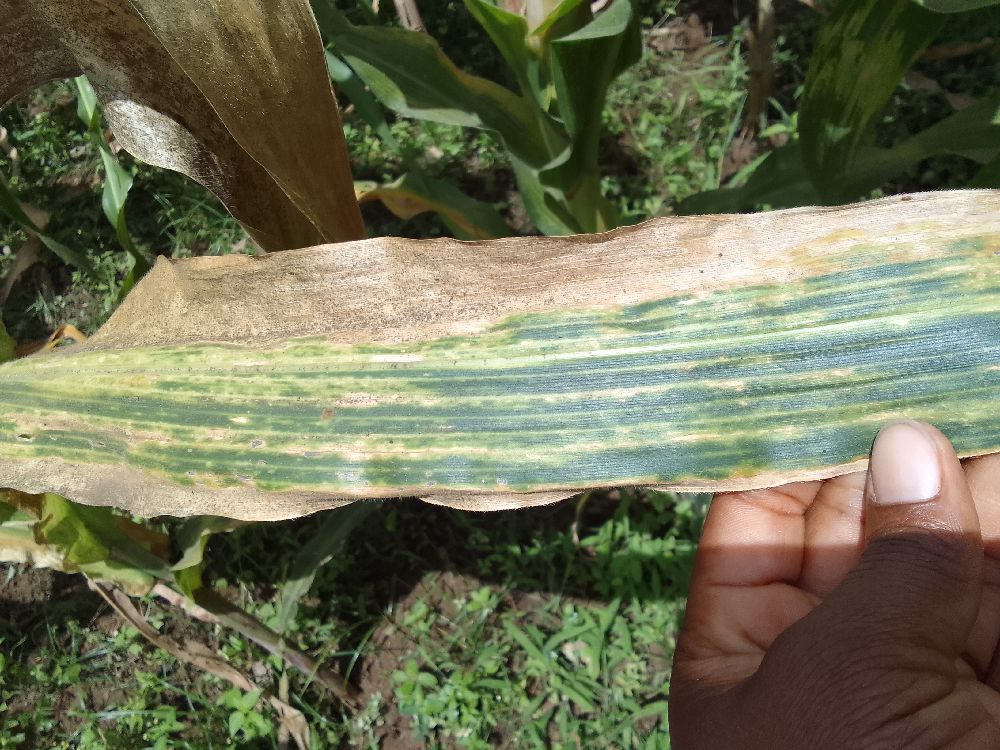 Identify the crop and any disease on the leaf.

maize, maize lethal necrosis
